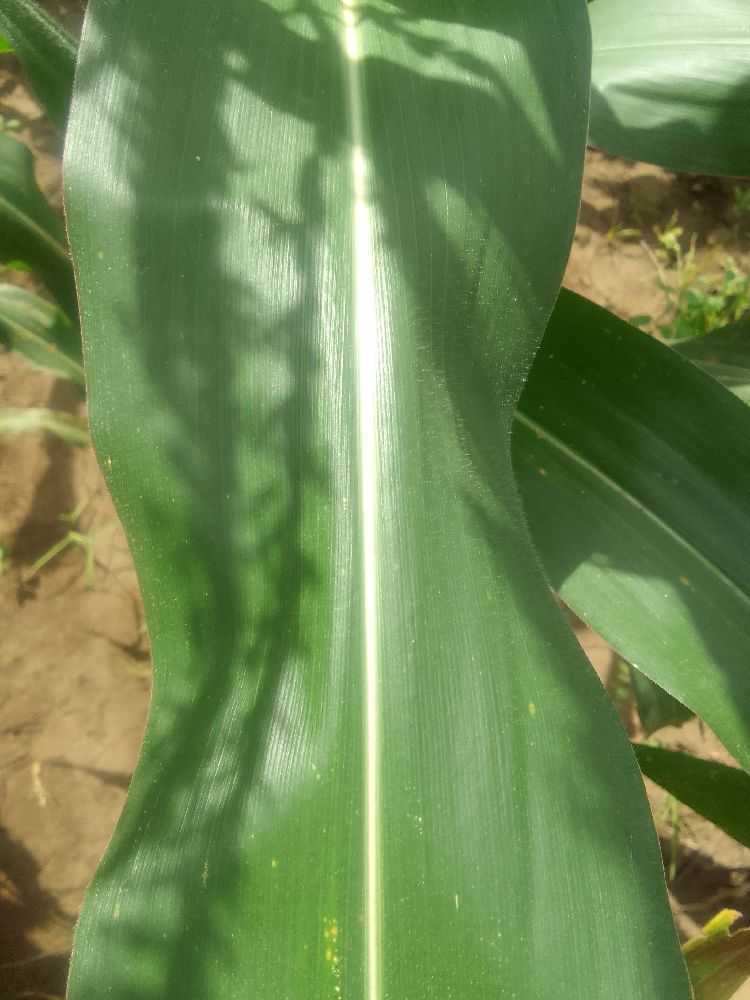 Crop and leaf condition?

maize, healthy
